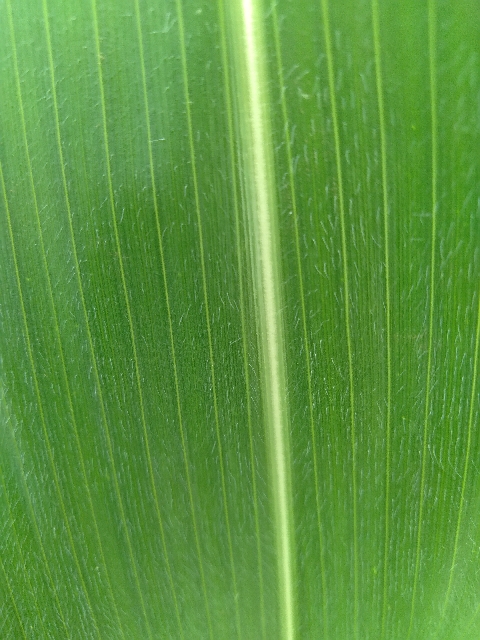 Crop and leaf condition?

maize, healthy
